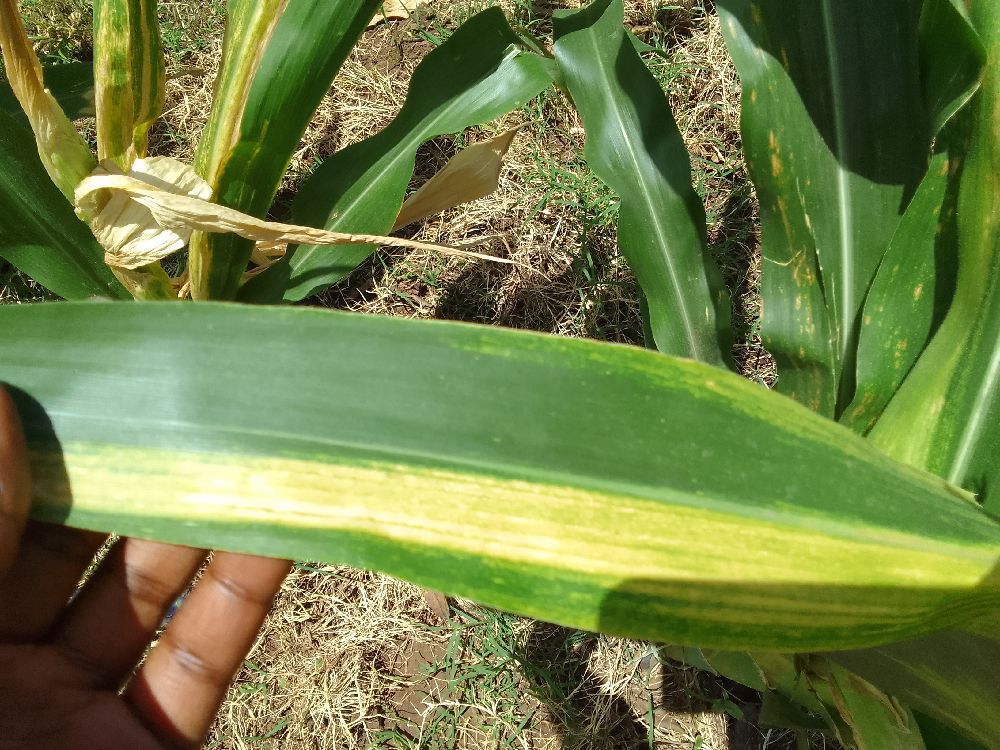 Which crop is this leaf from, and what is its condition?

maize, maize lethal necrosis
